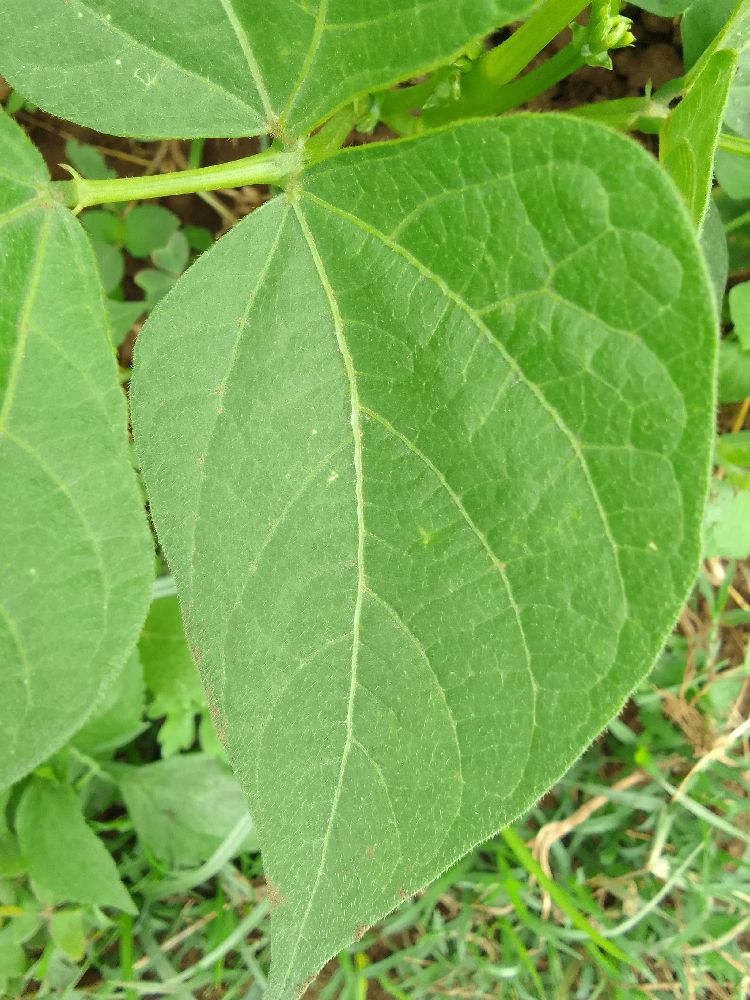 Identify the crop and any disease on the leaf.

common bean, healthy
